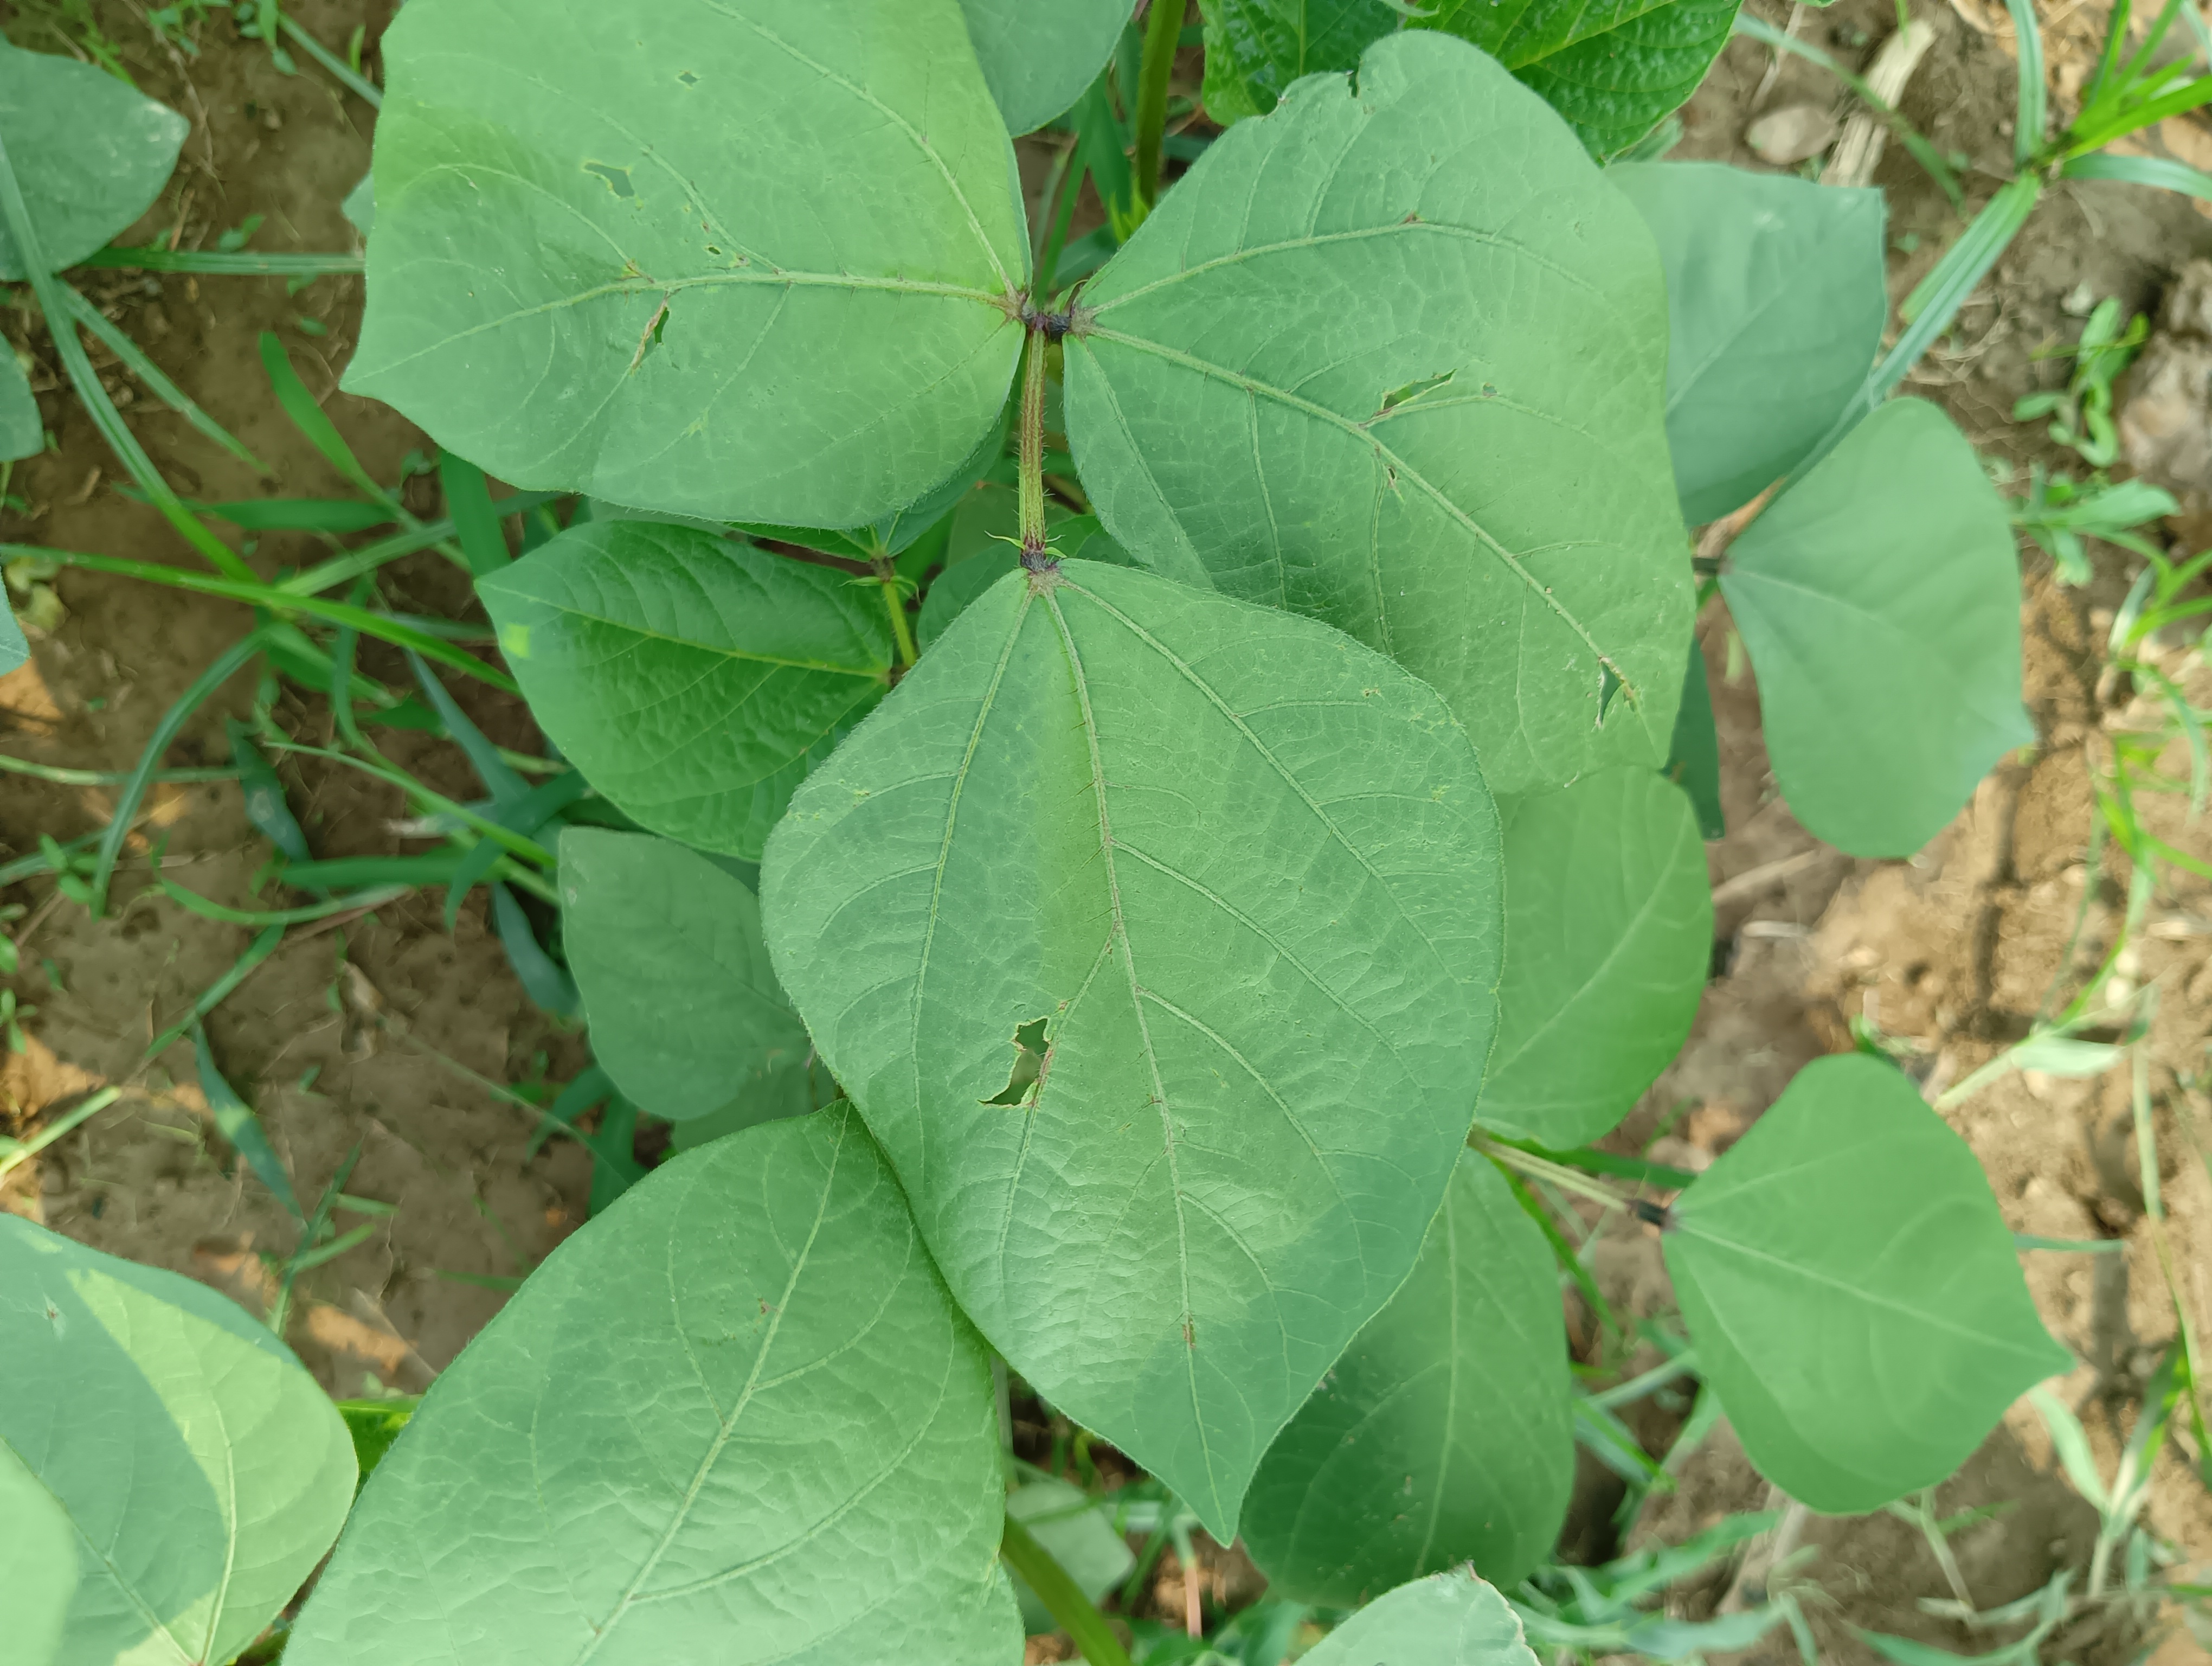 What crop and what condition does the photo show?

mungbean, healthy
